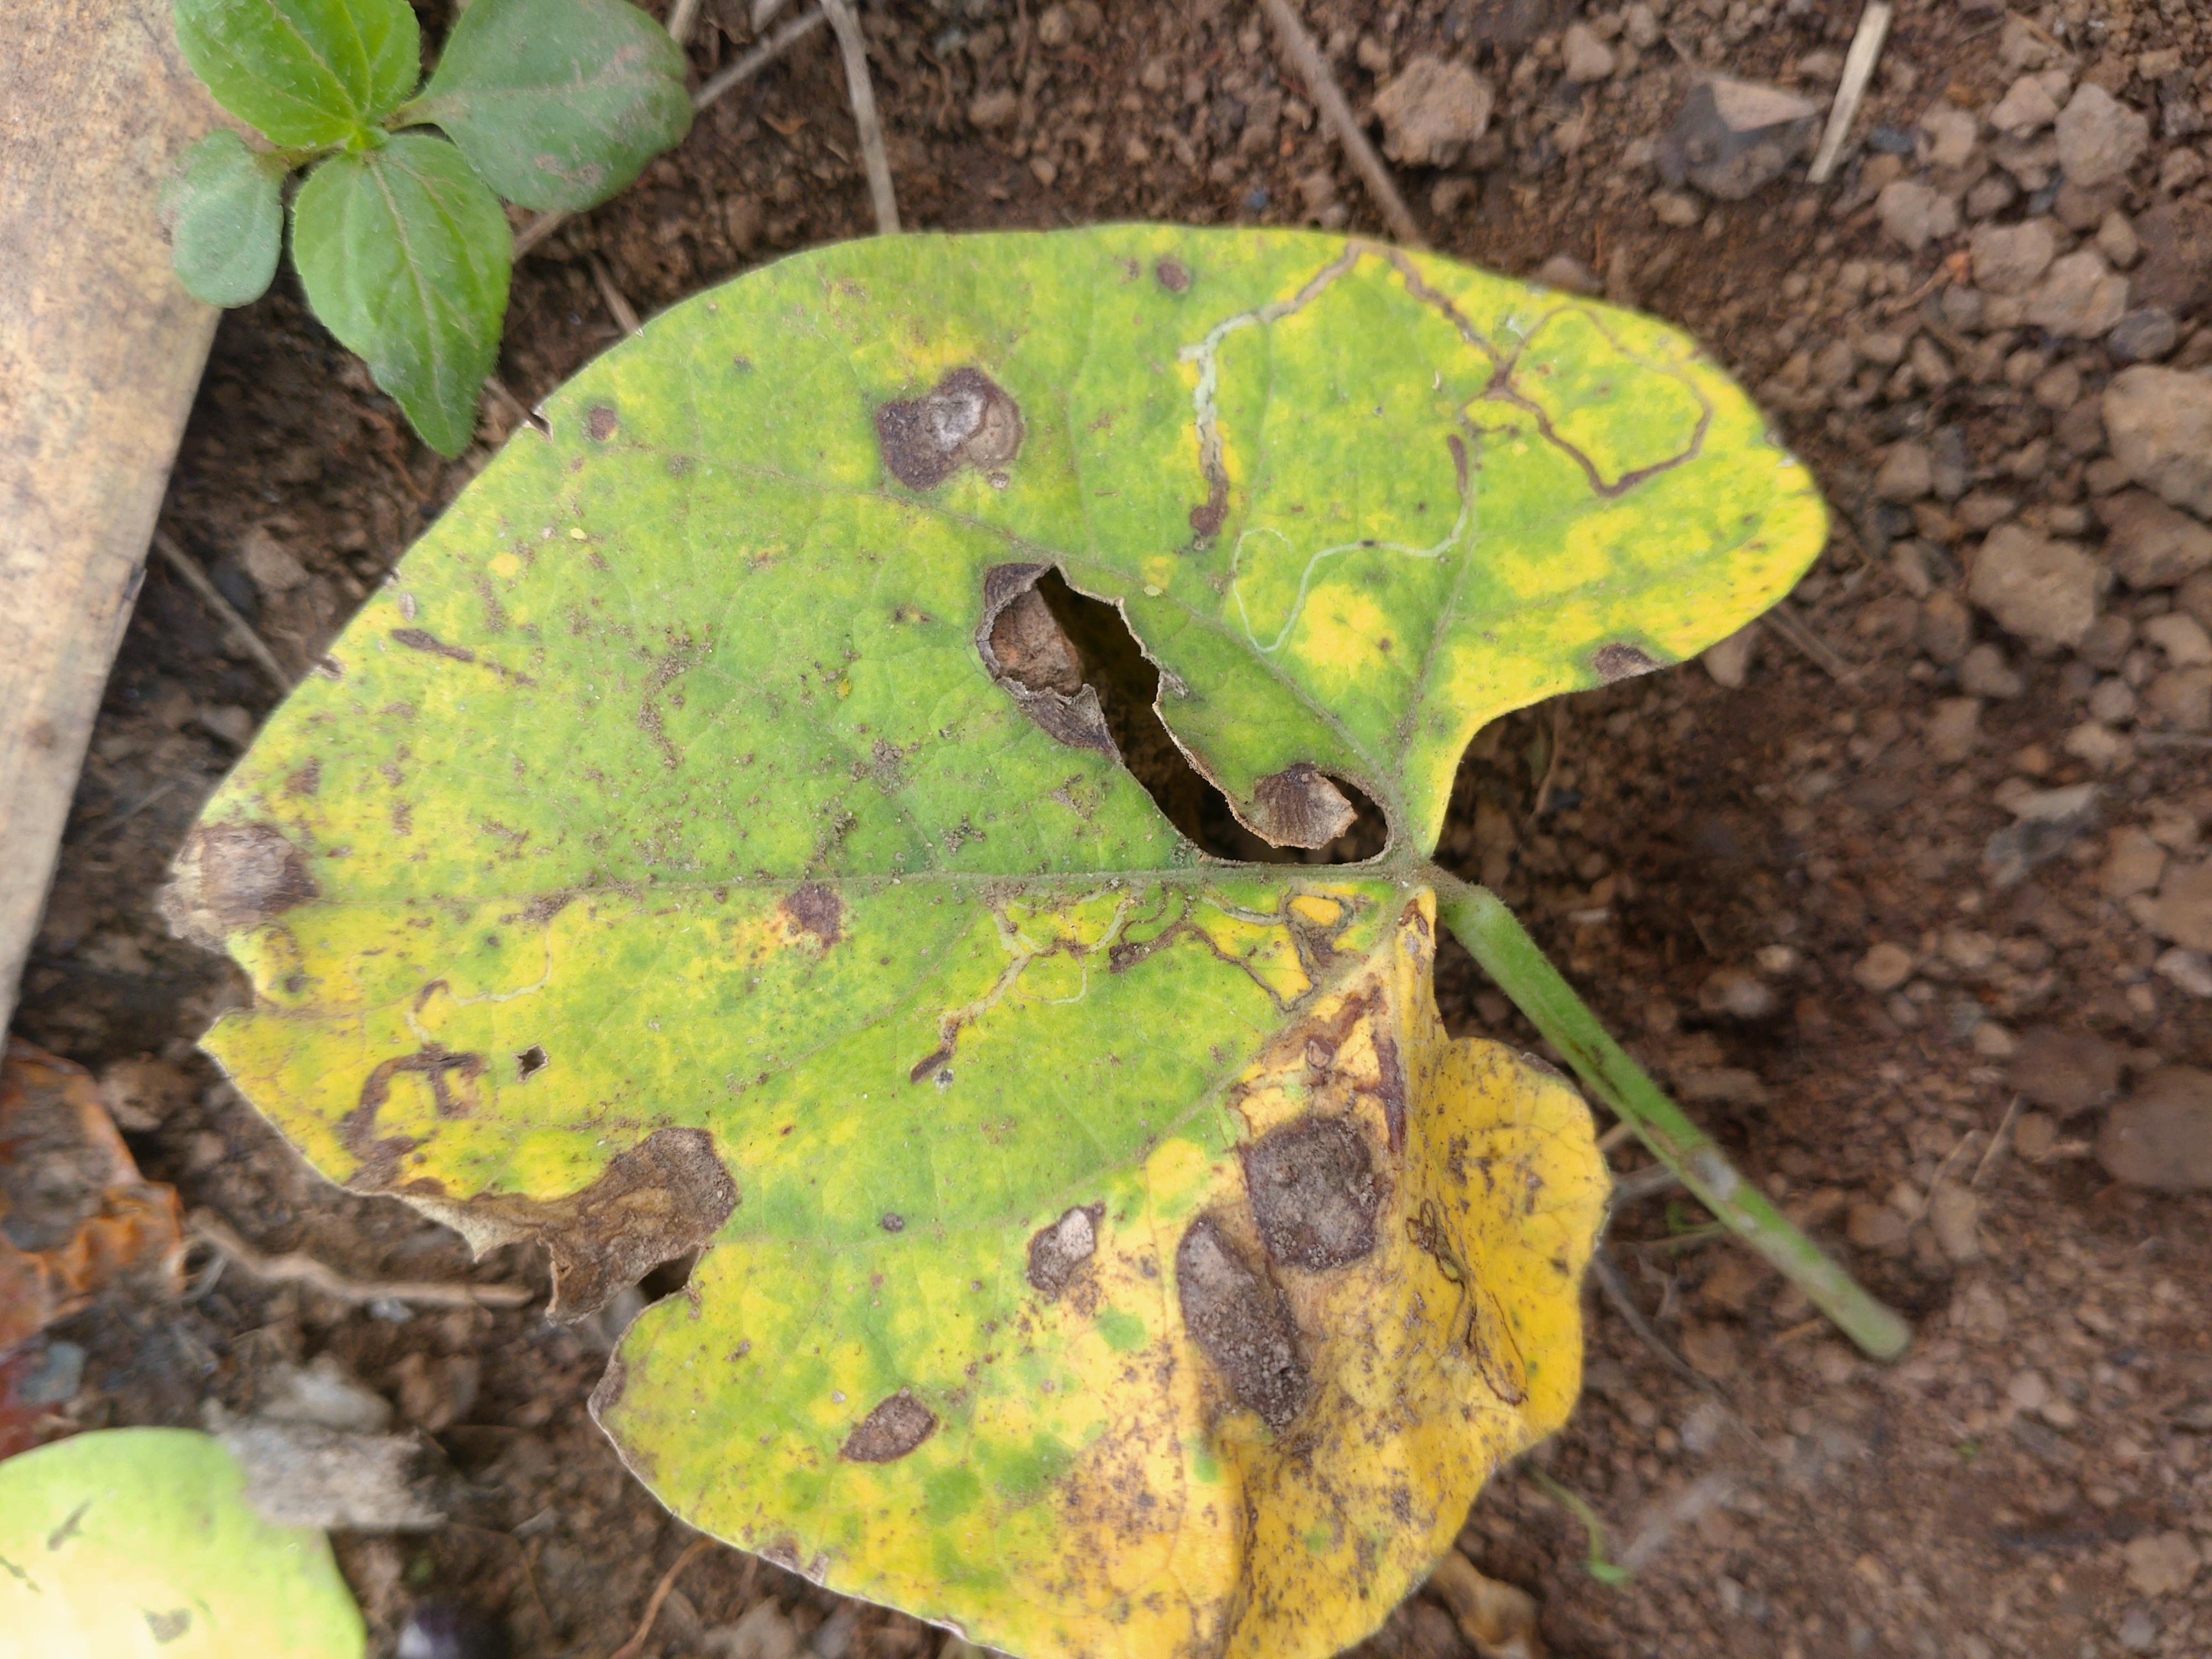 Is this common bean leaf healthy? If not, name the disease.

rust
